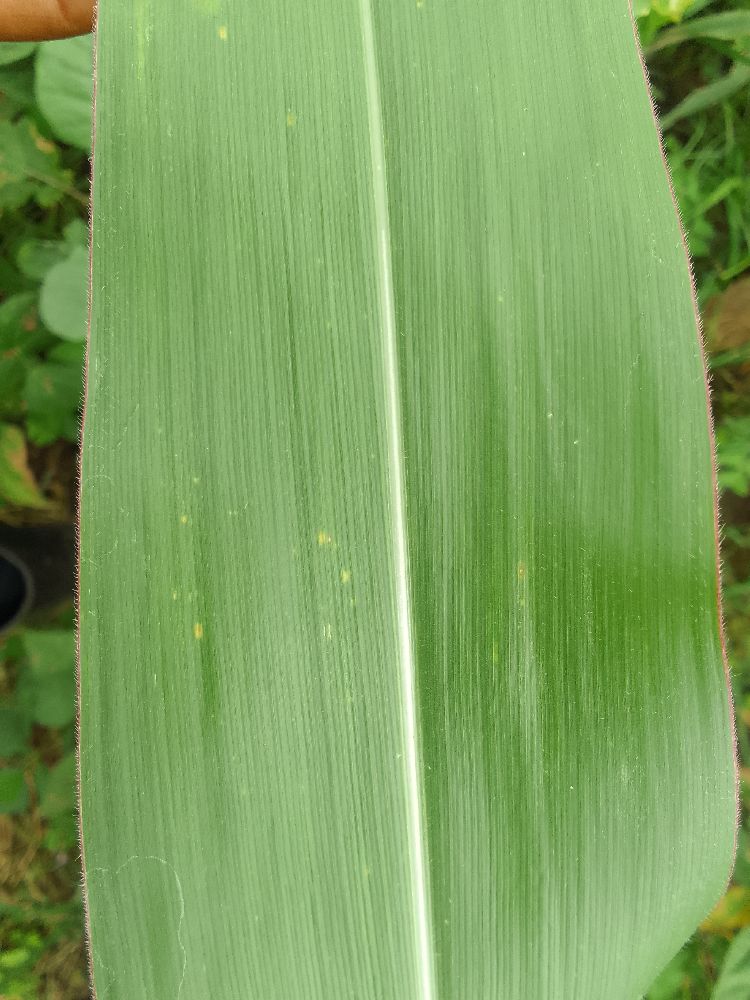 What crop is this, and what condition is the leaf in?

maize, healthy
